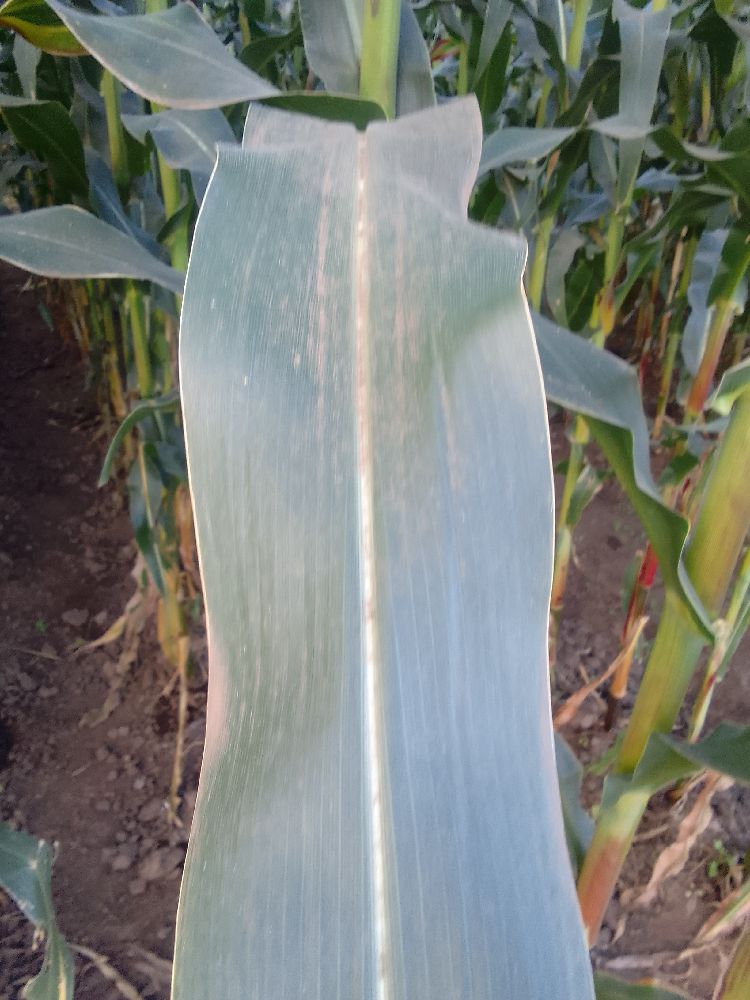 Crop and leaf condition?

maize, healthy
